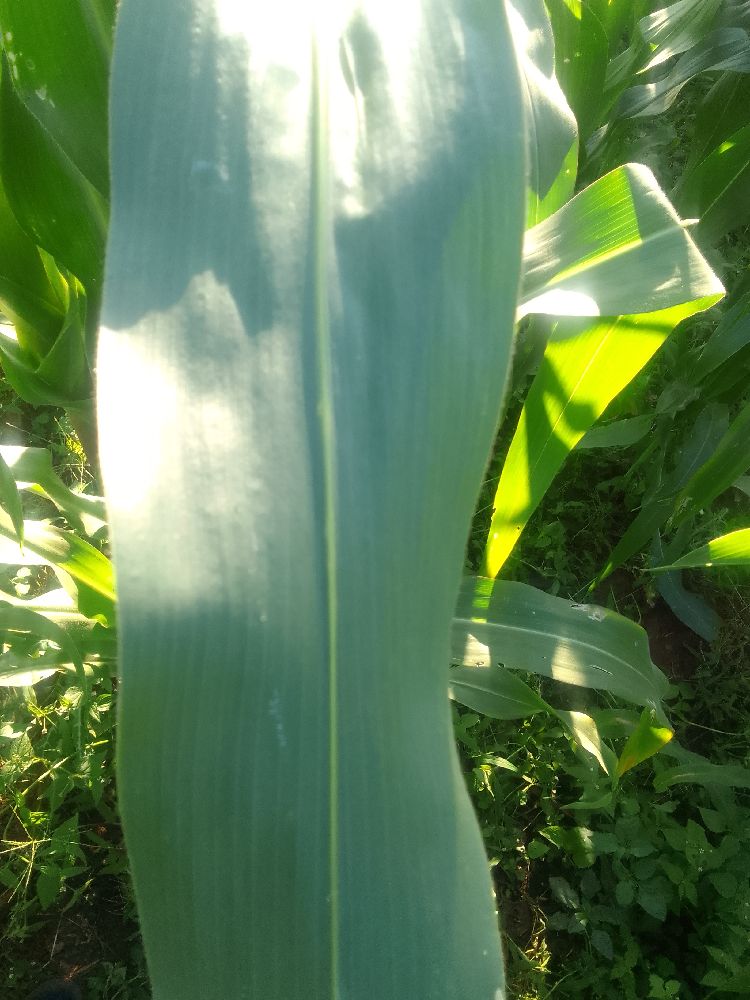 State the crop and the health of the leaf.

maize, healthy
